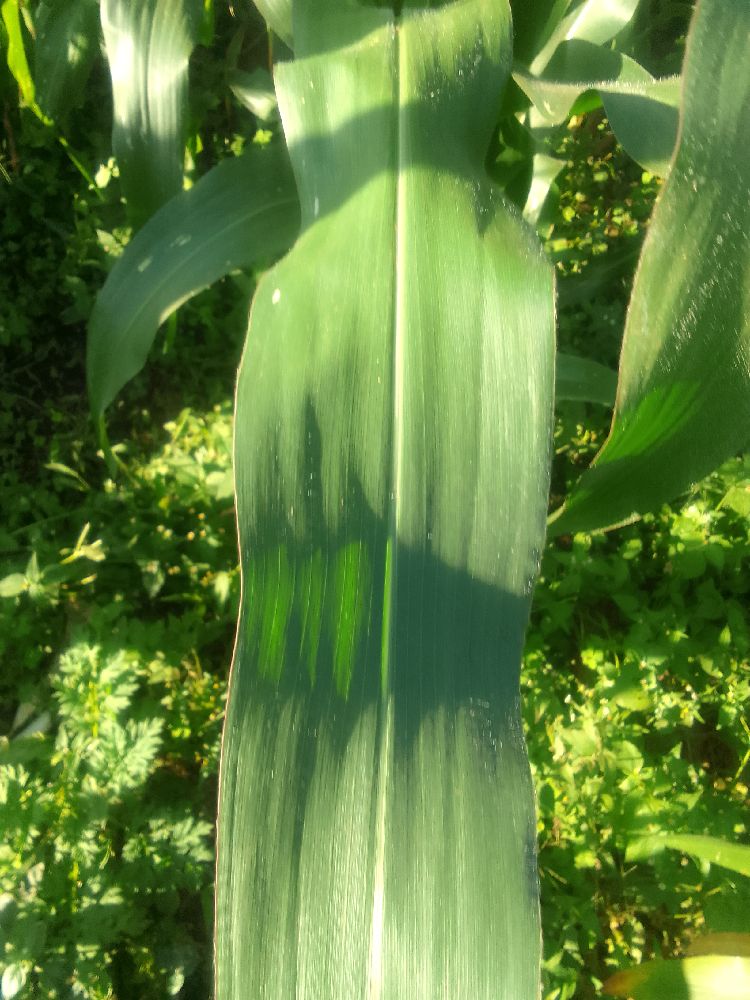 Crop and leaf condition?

maize, healthy
